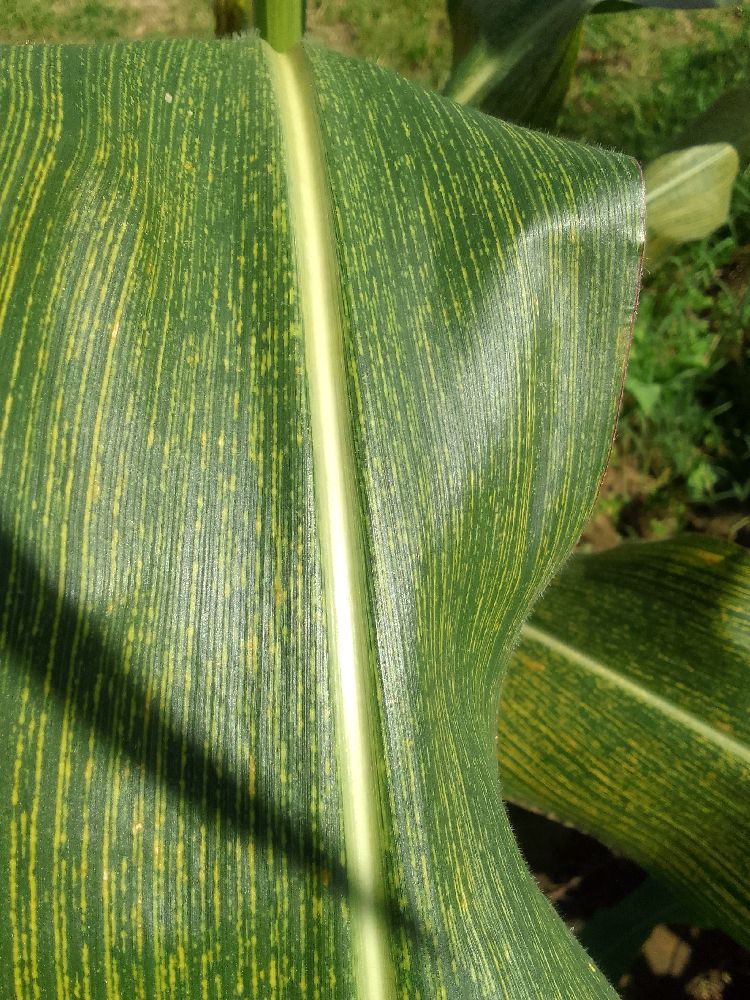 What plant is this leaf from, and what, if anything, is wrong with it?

maize, maize streak virus
